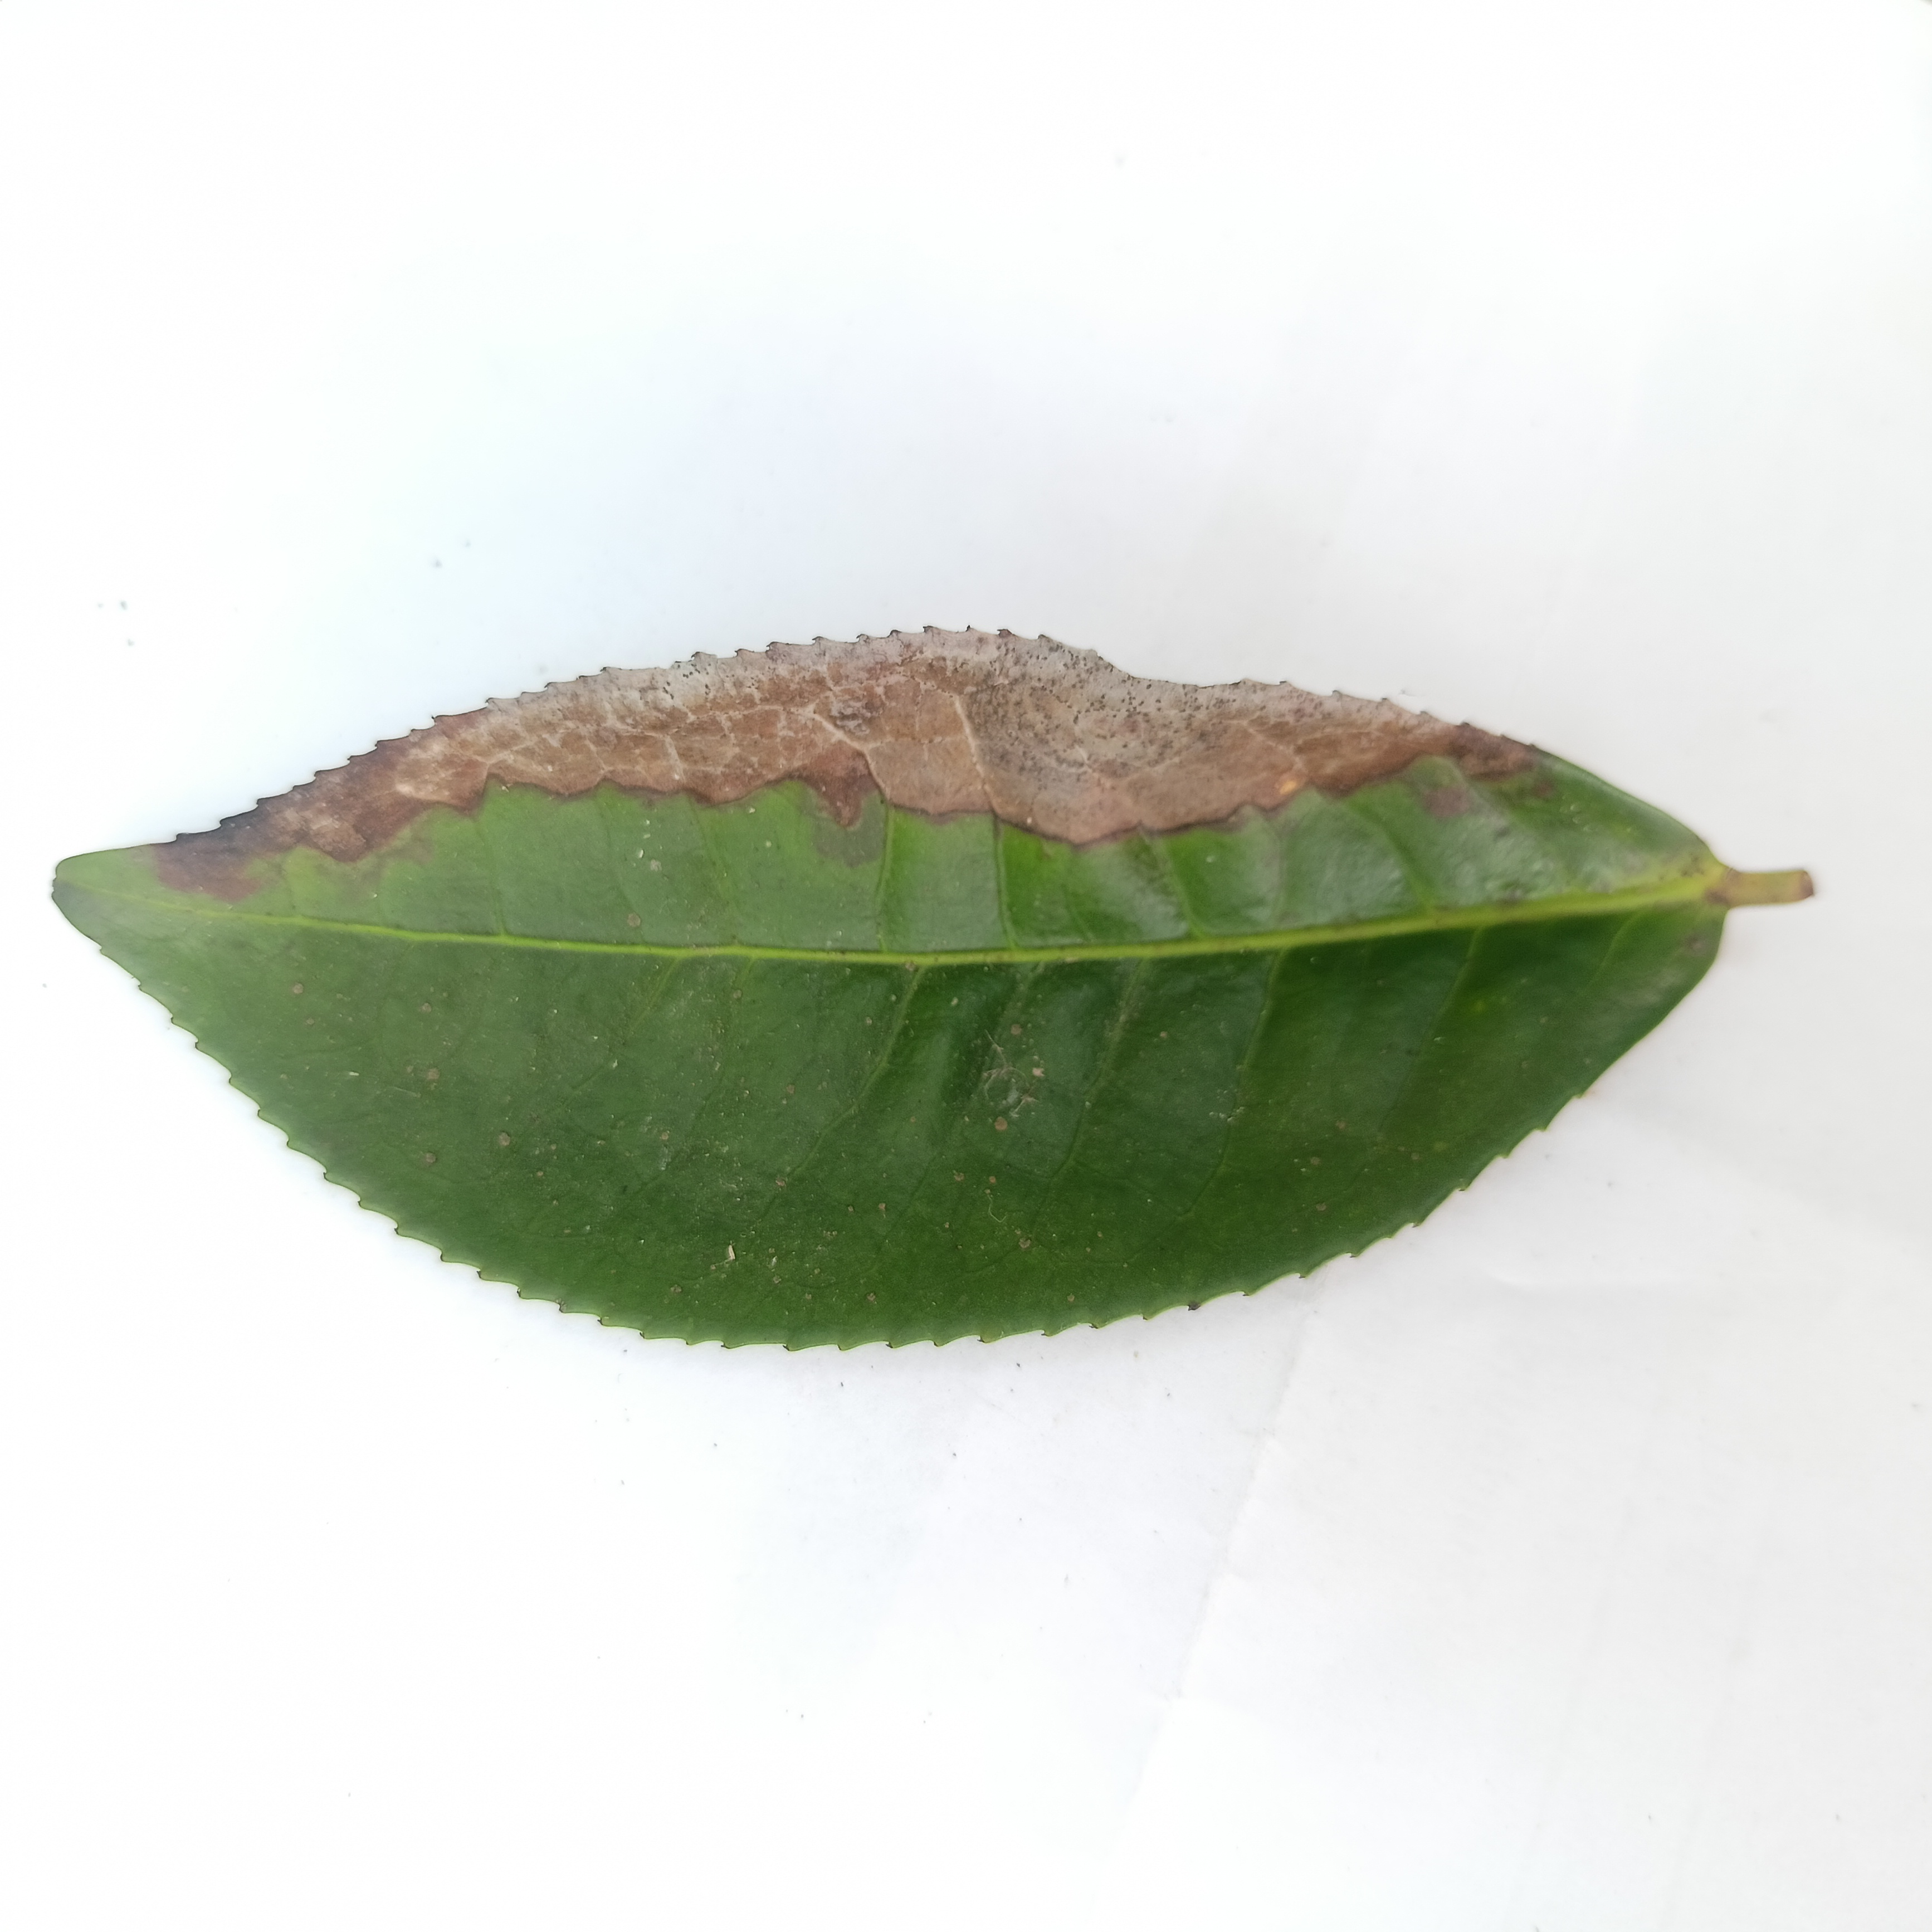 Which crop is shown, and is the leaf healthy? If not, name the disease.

tea, brown blight
